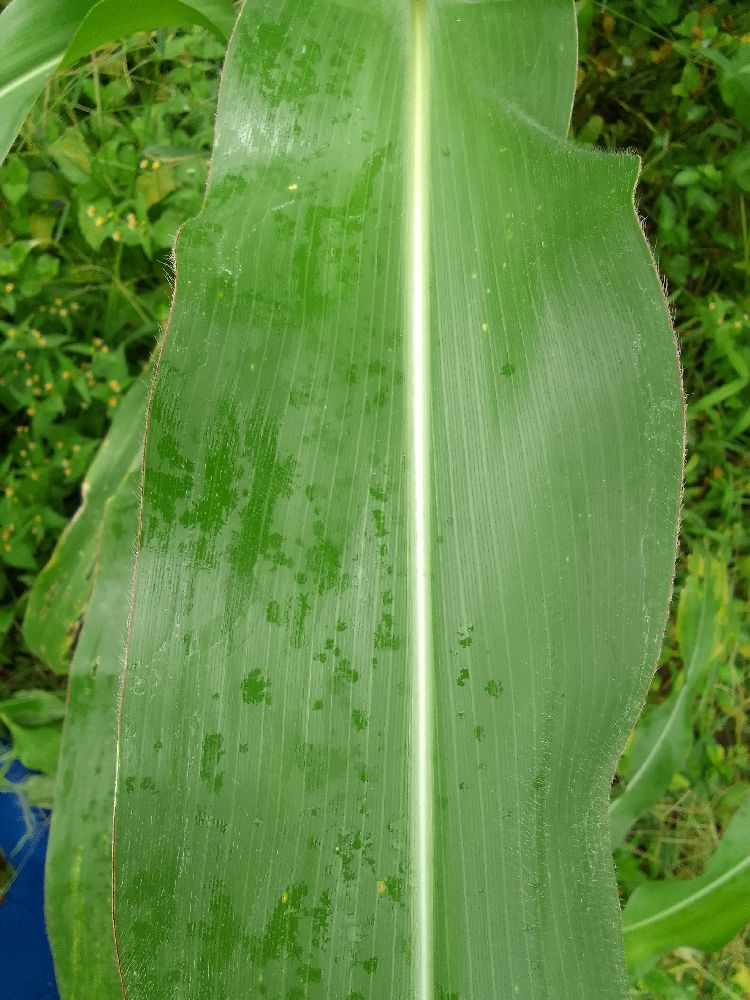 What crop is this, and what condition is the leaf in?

maize, healthy
